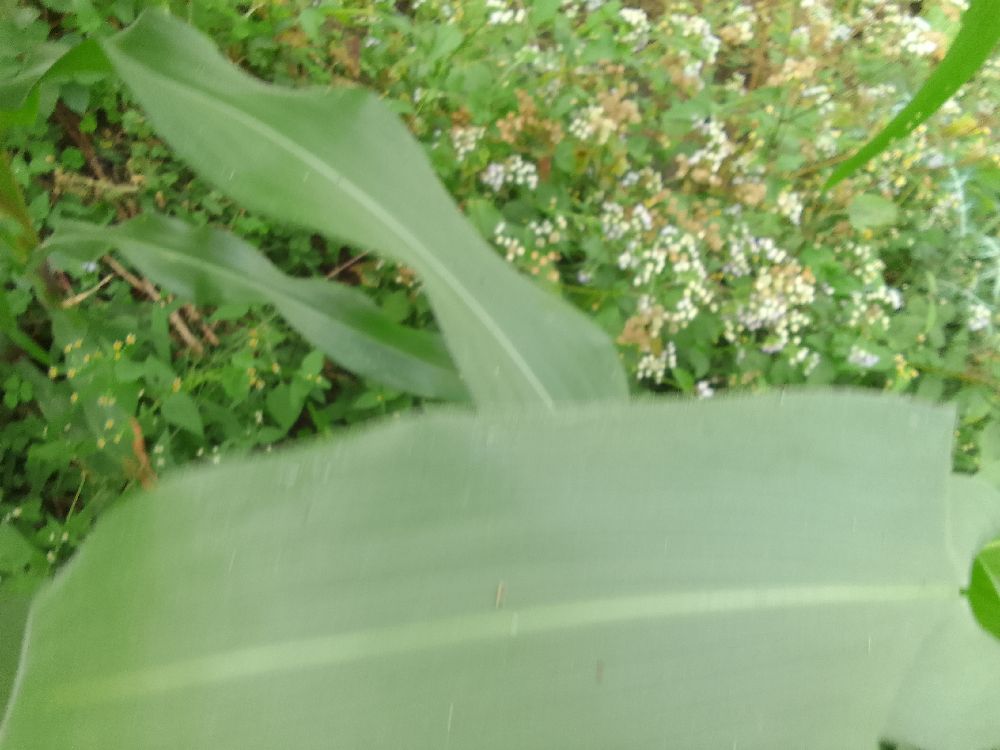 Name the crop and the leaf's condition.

maize, healthy
